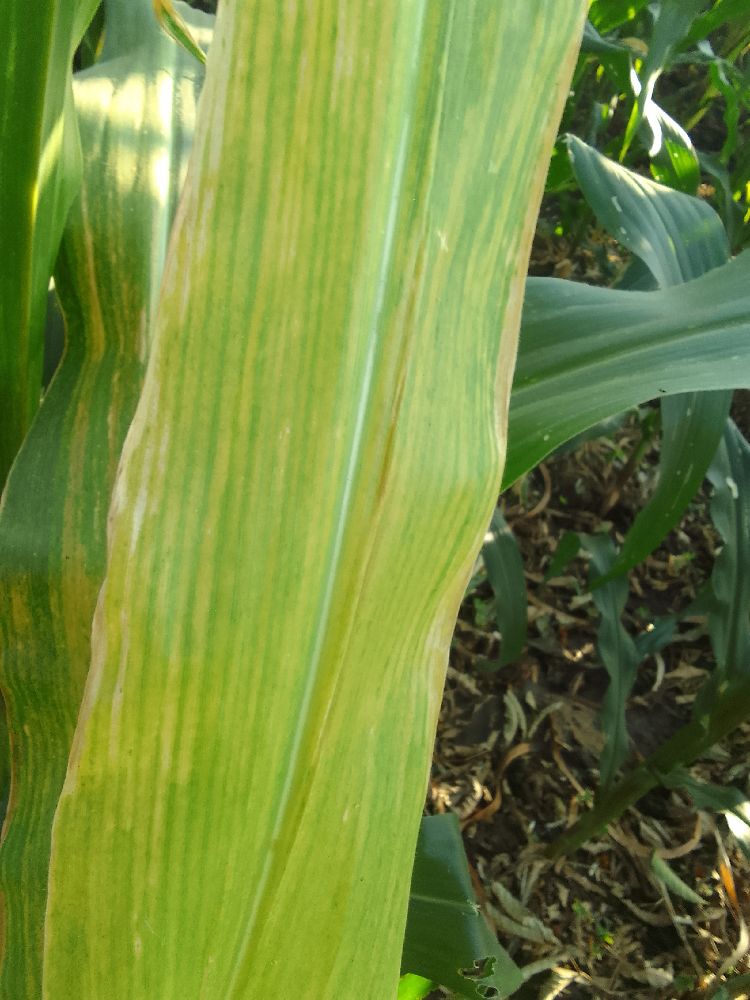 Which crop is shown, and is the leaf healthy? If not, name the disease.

maize, maize lethal necrosis
